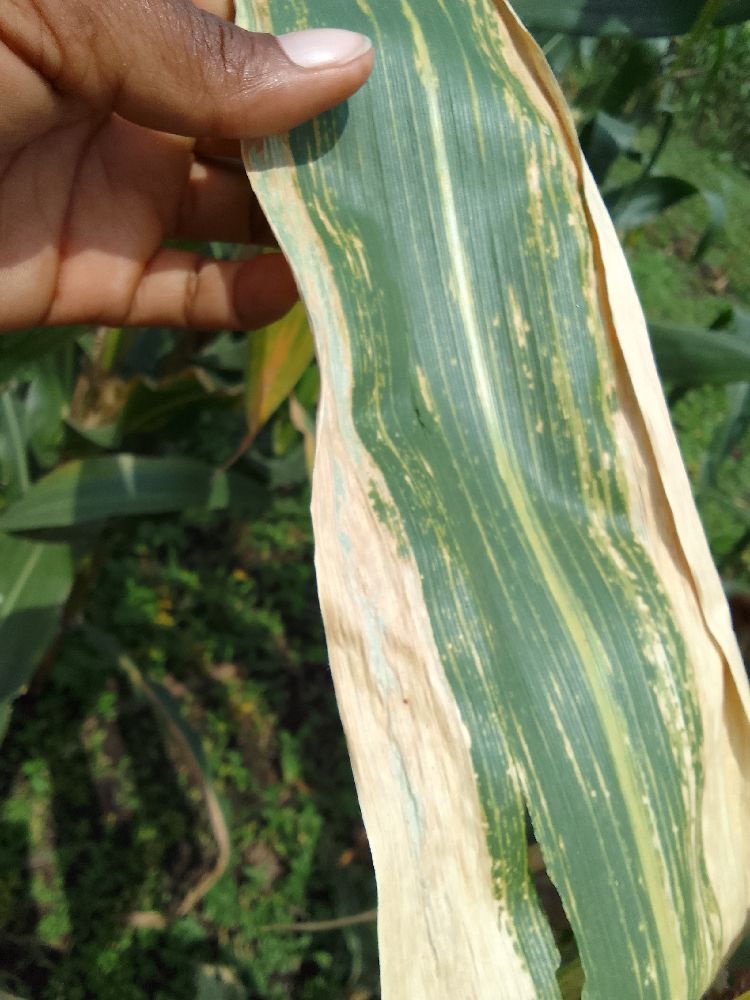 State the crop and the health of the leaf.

maize, maize lethal necrosis
